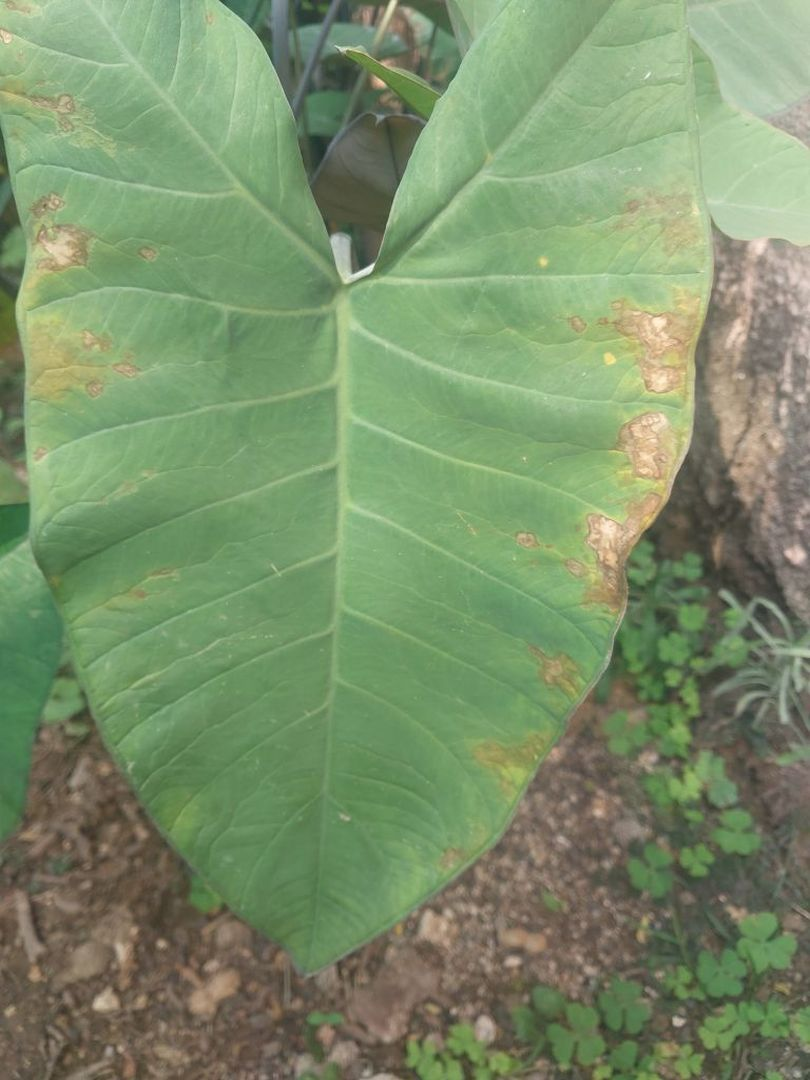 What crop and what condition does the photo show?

taro, leaf blight
